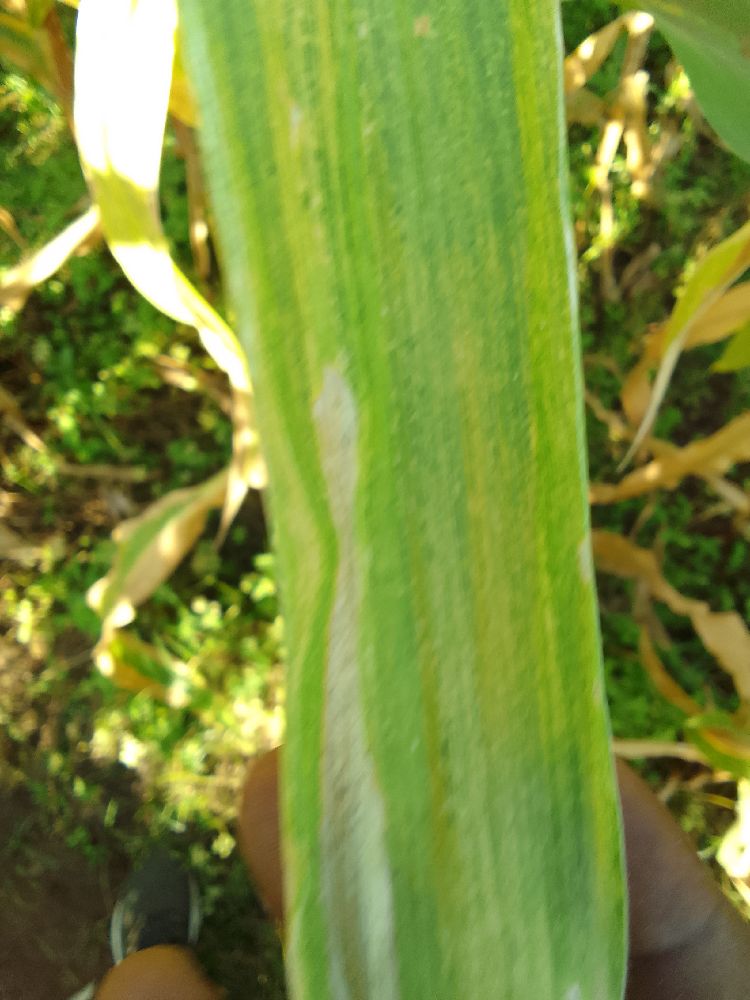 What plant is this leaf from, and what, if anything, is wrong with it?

maize, maize lethal necrosis
